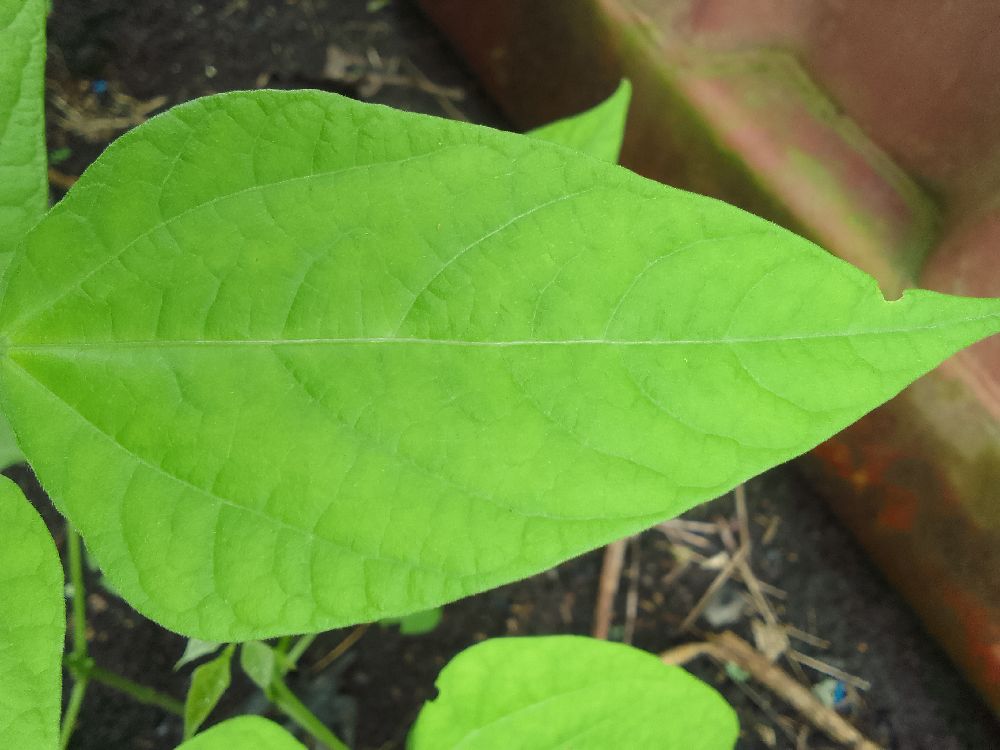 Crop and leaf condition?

common bean, healthy
